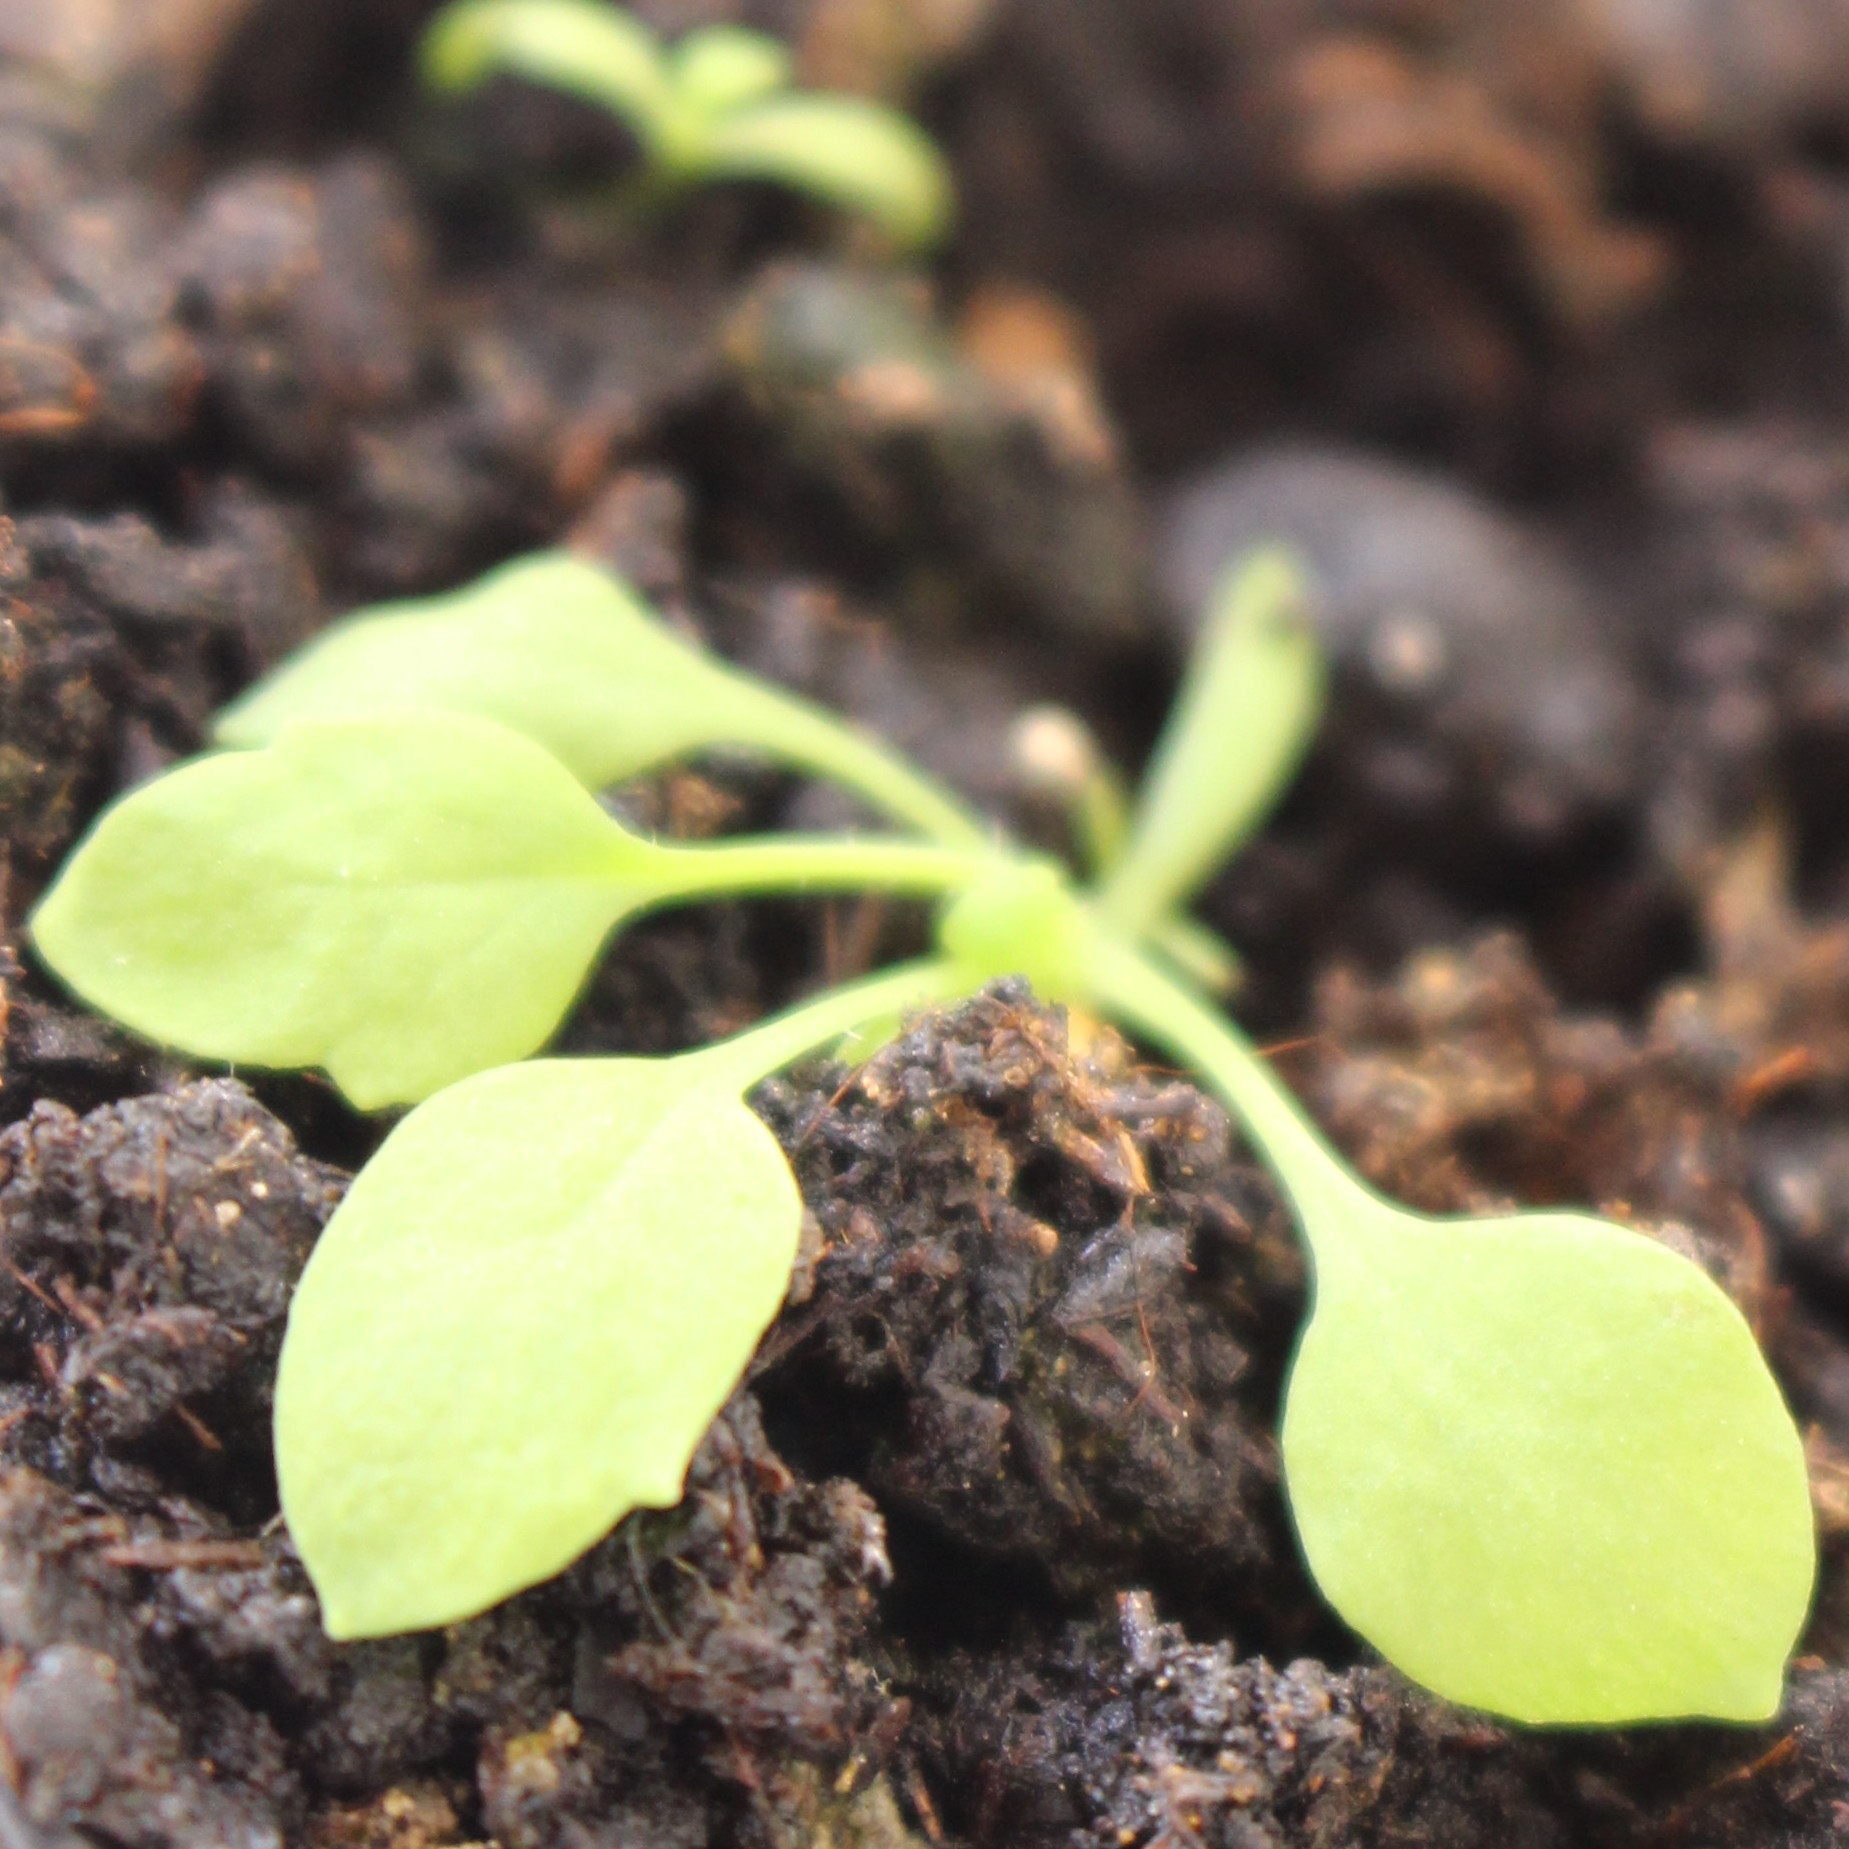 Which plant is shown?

Papaver rhoeas
